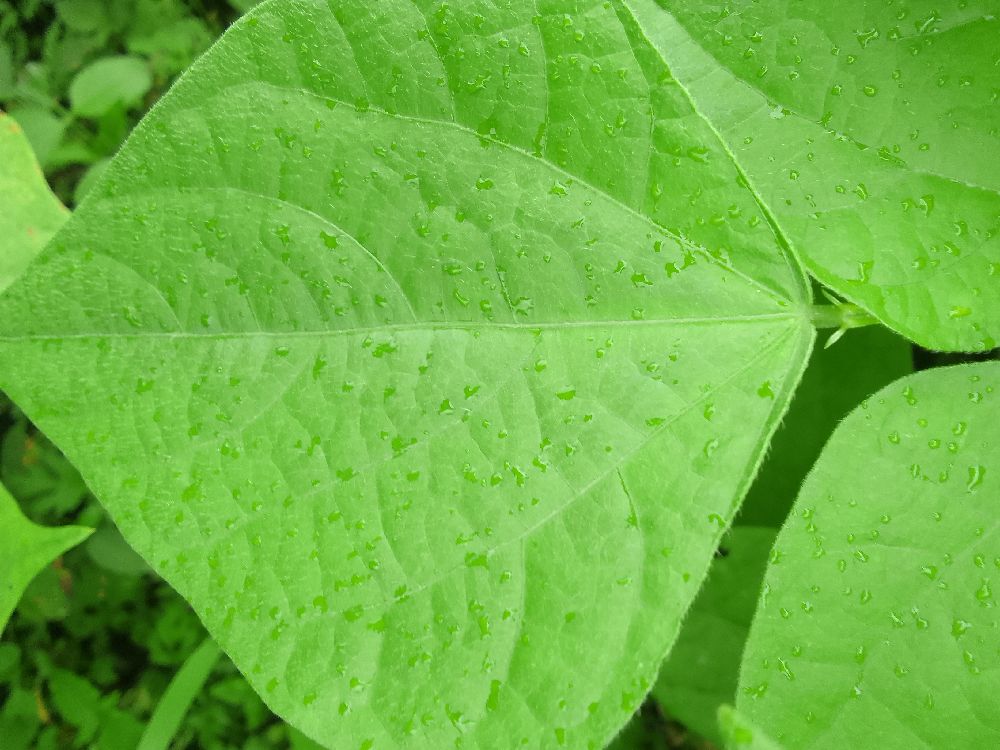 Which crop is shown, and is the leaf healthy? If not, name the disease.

common bean, healthy
